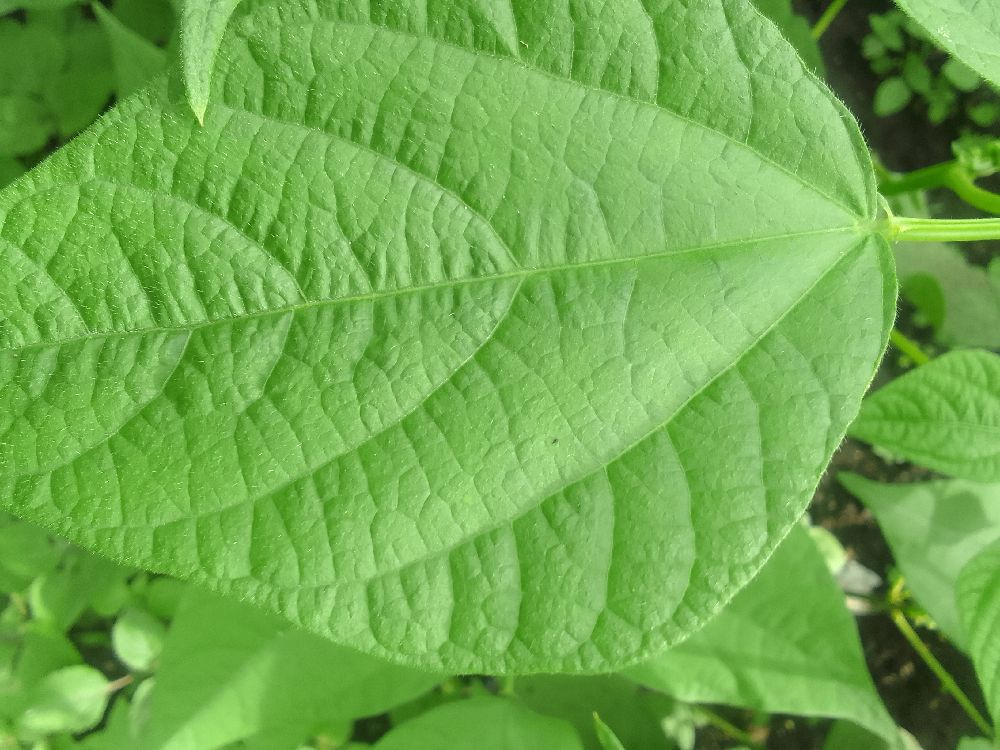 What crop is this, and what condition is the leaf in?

common bean, healthy
